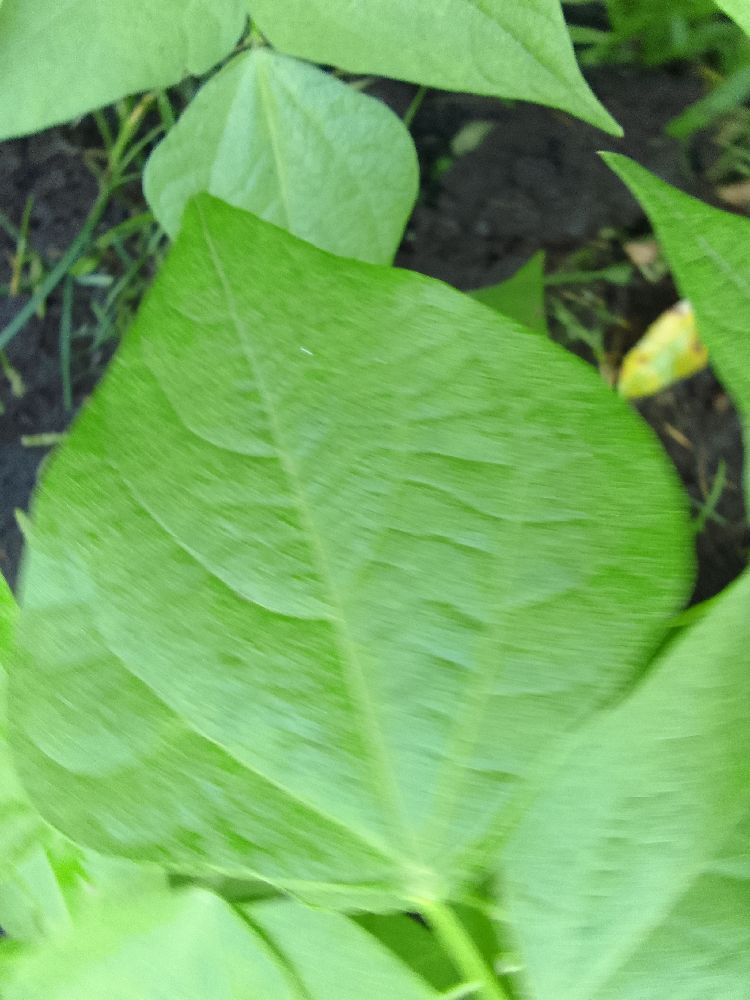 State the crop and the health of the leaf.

common bean, healthy
